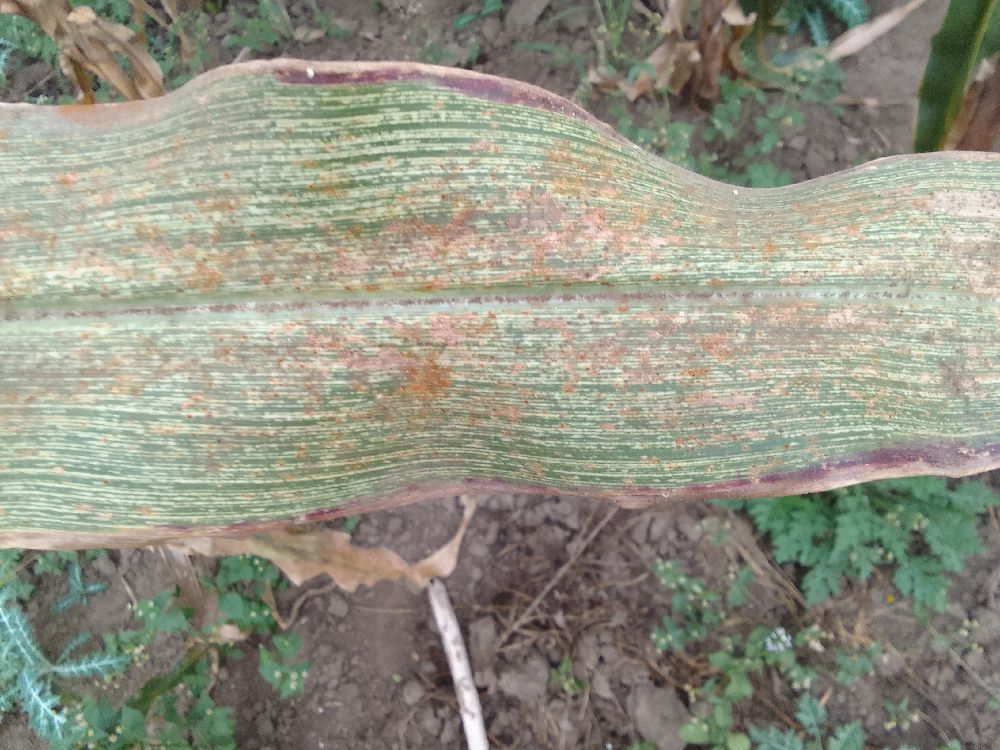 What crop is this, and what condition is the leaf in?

maize, maize streak virus
